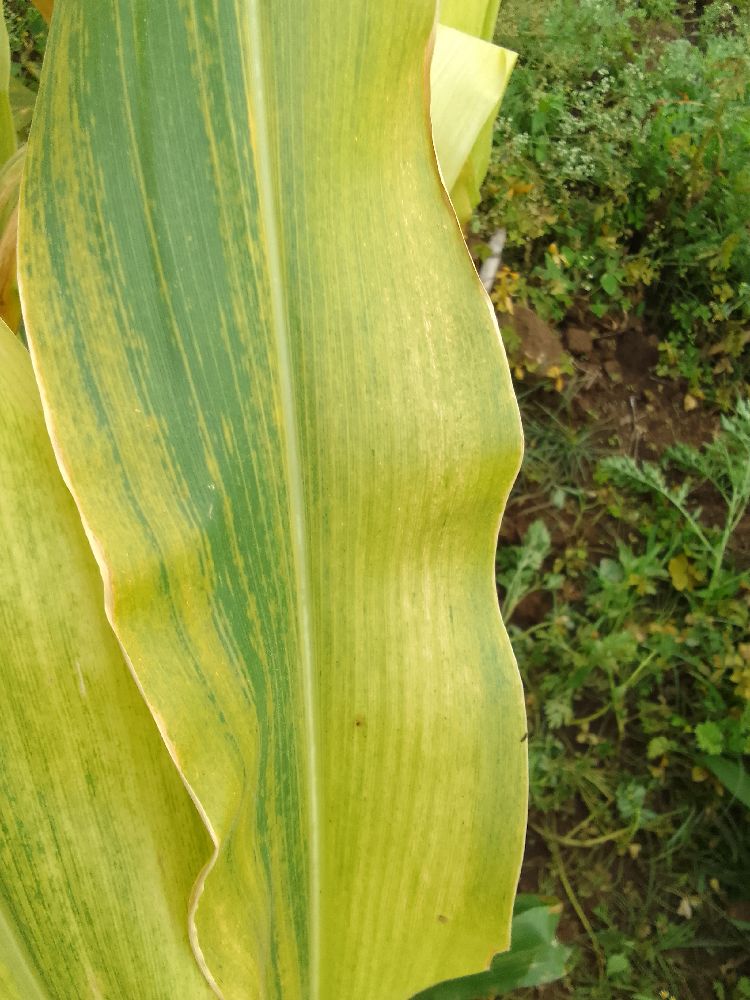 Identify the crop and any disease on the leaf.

maize, maize lethal necrosis
